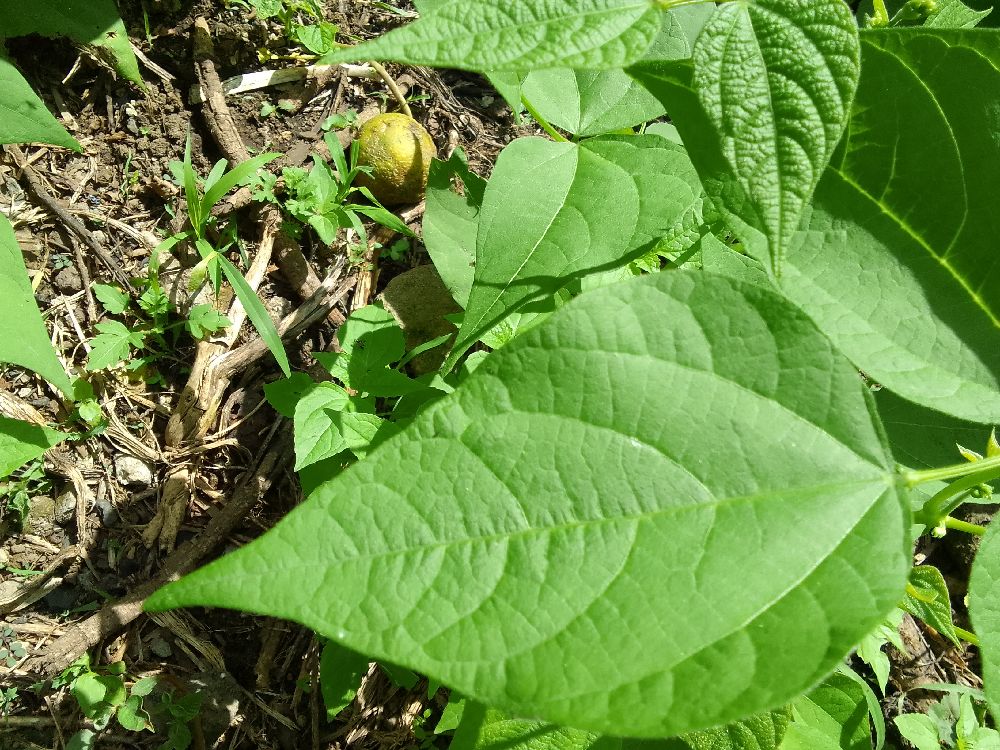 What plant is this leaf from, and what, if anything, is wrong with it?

common bean, healthy
